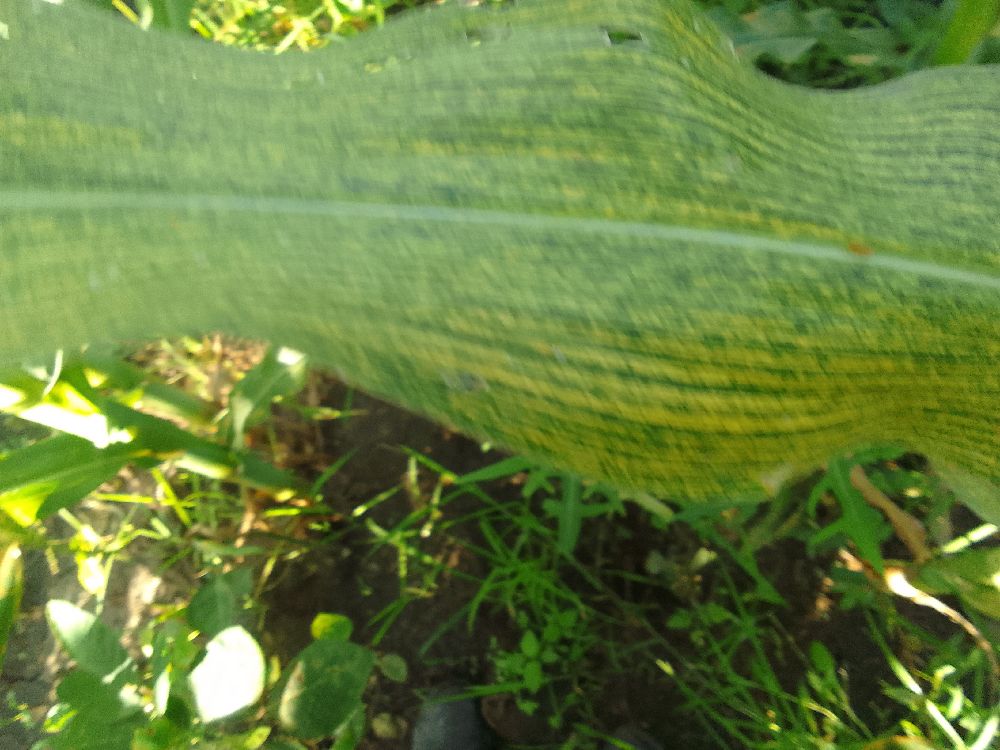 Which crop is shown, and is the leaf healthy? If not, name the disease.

maize, maize streak virus
